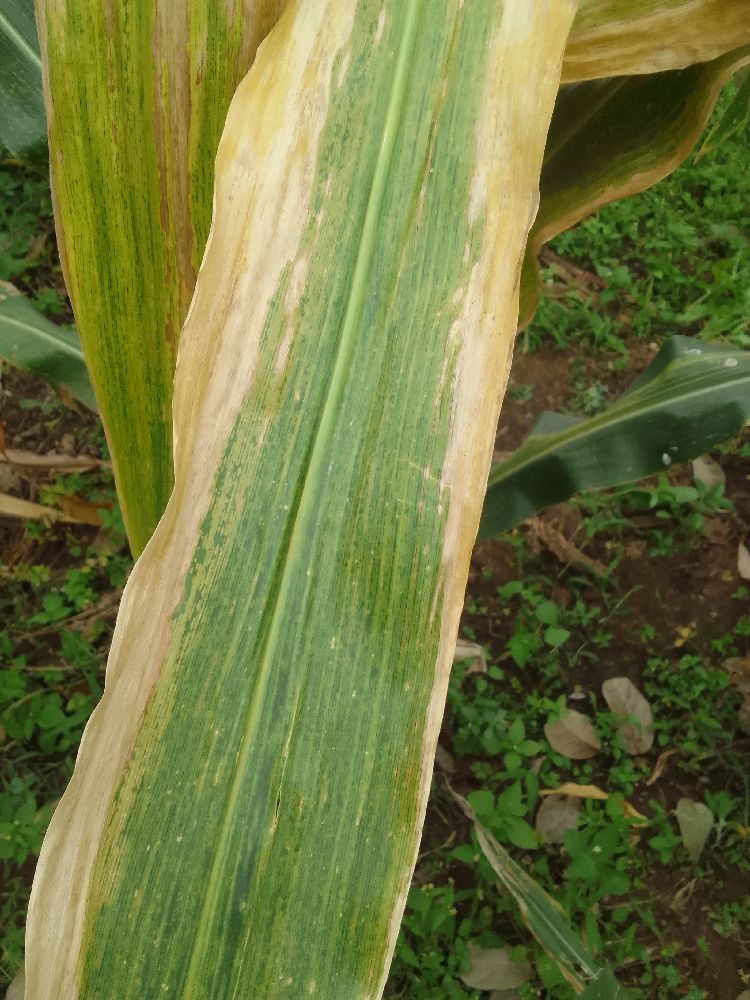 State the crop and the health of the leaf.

maize, maize lethal necrosis
